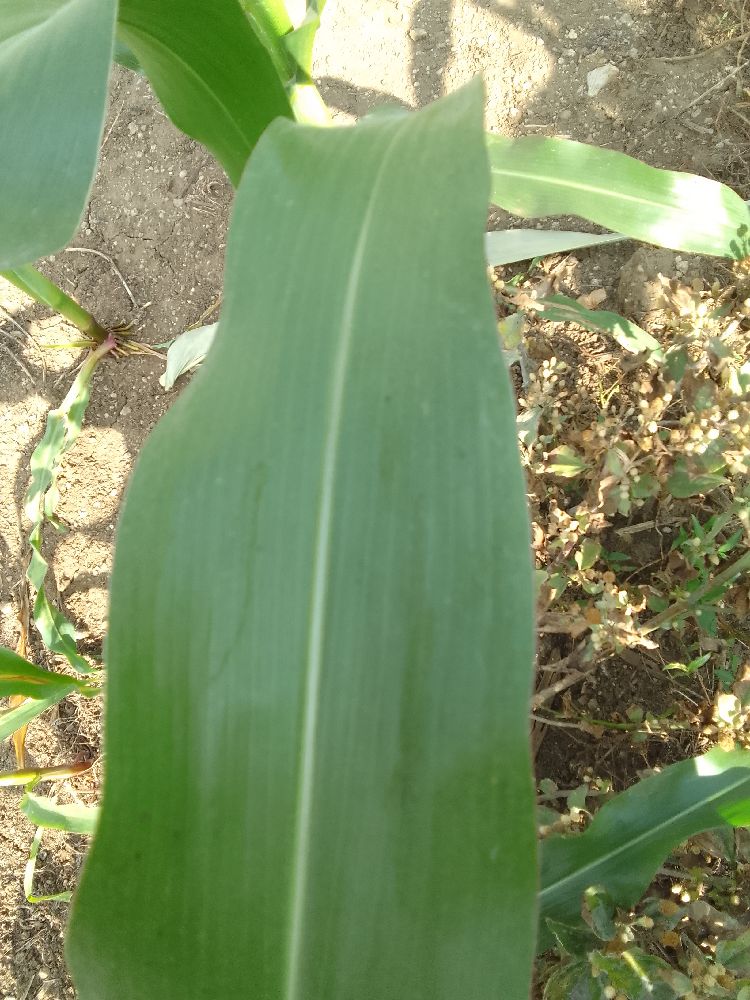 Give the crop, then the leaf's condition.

maize, healthy
